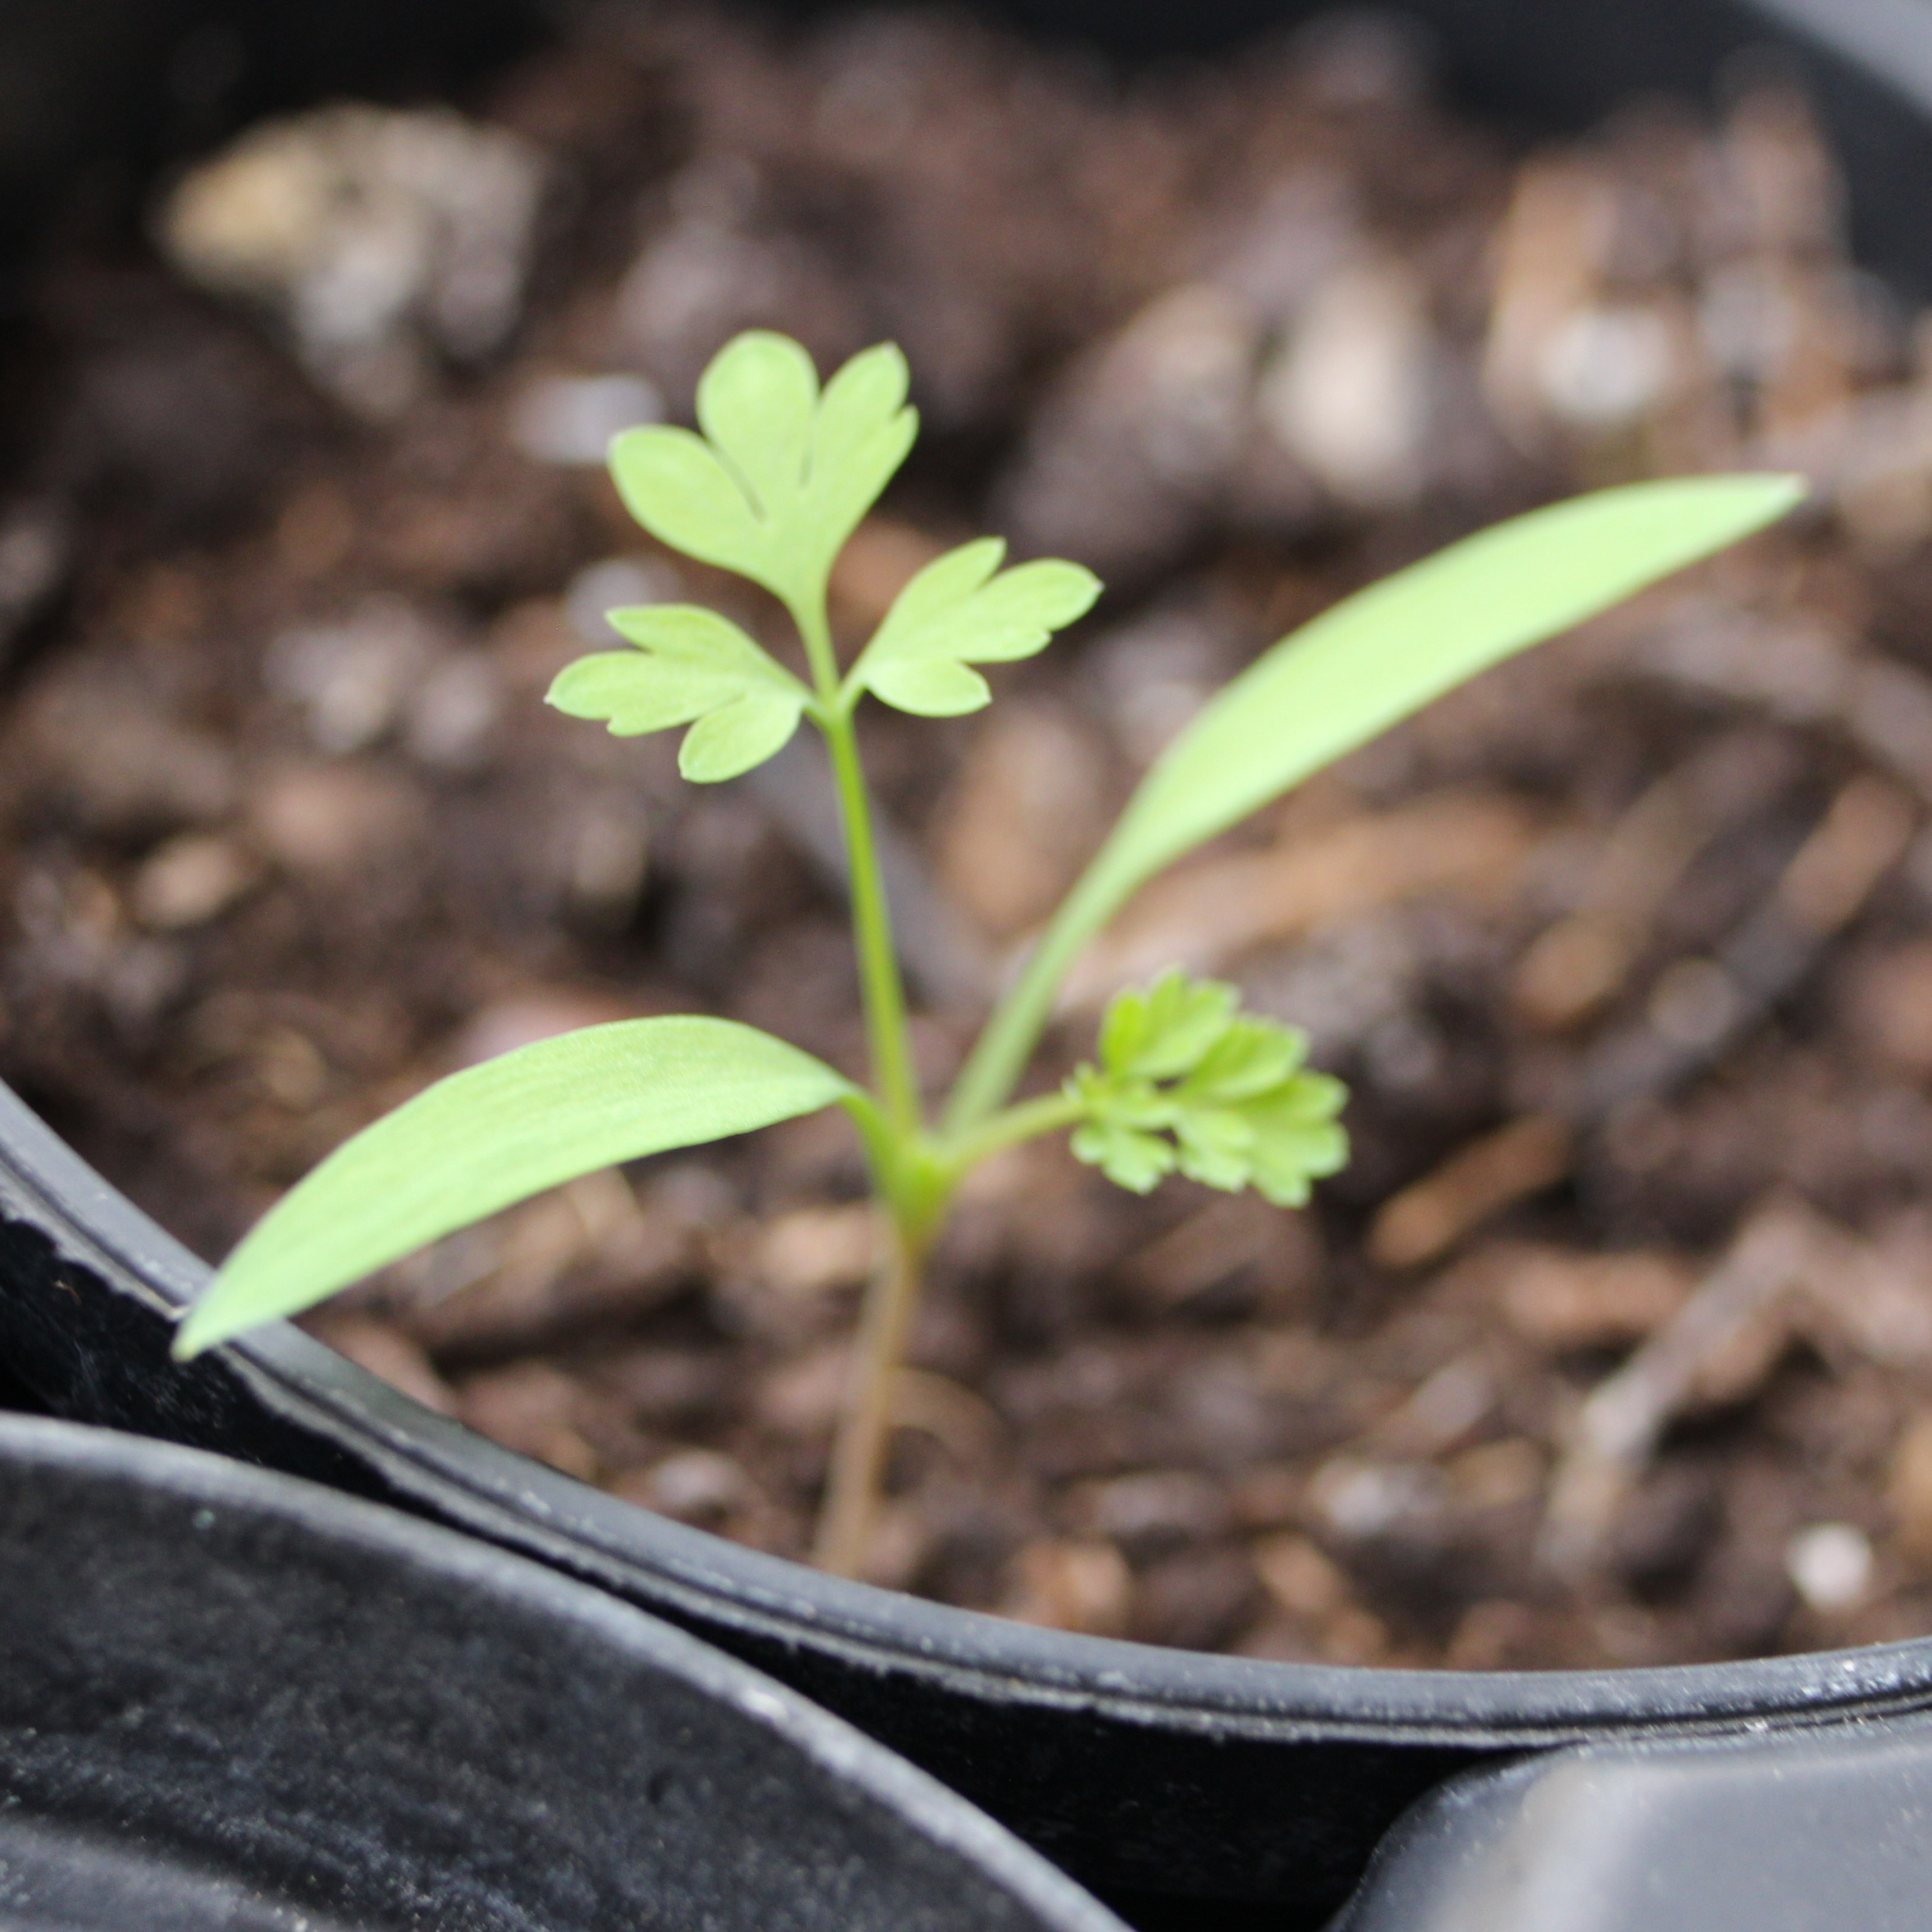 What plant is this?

Fumaria officinalis
